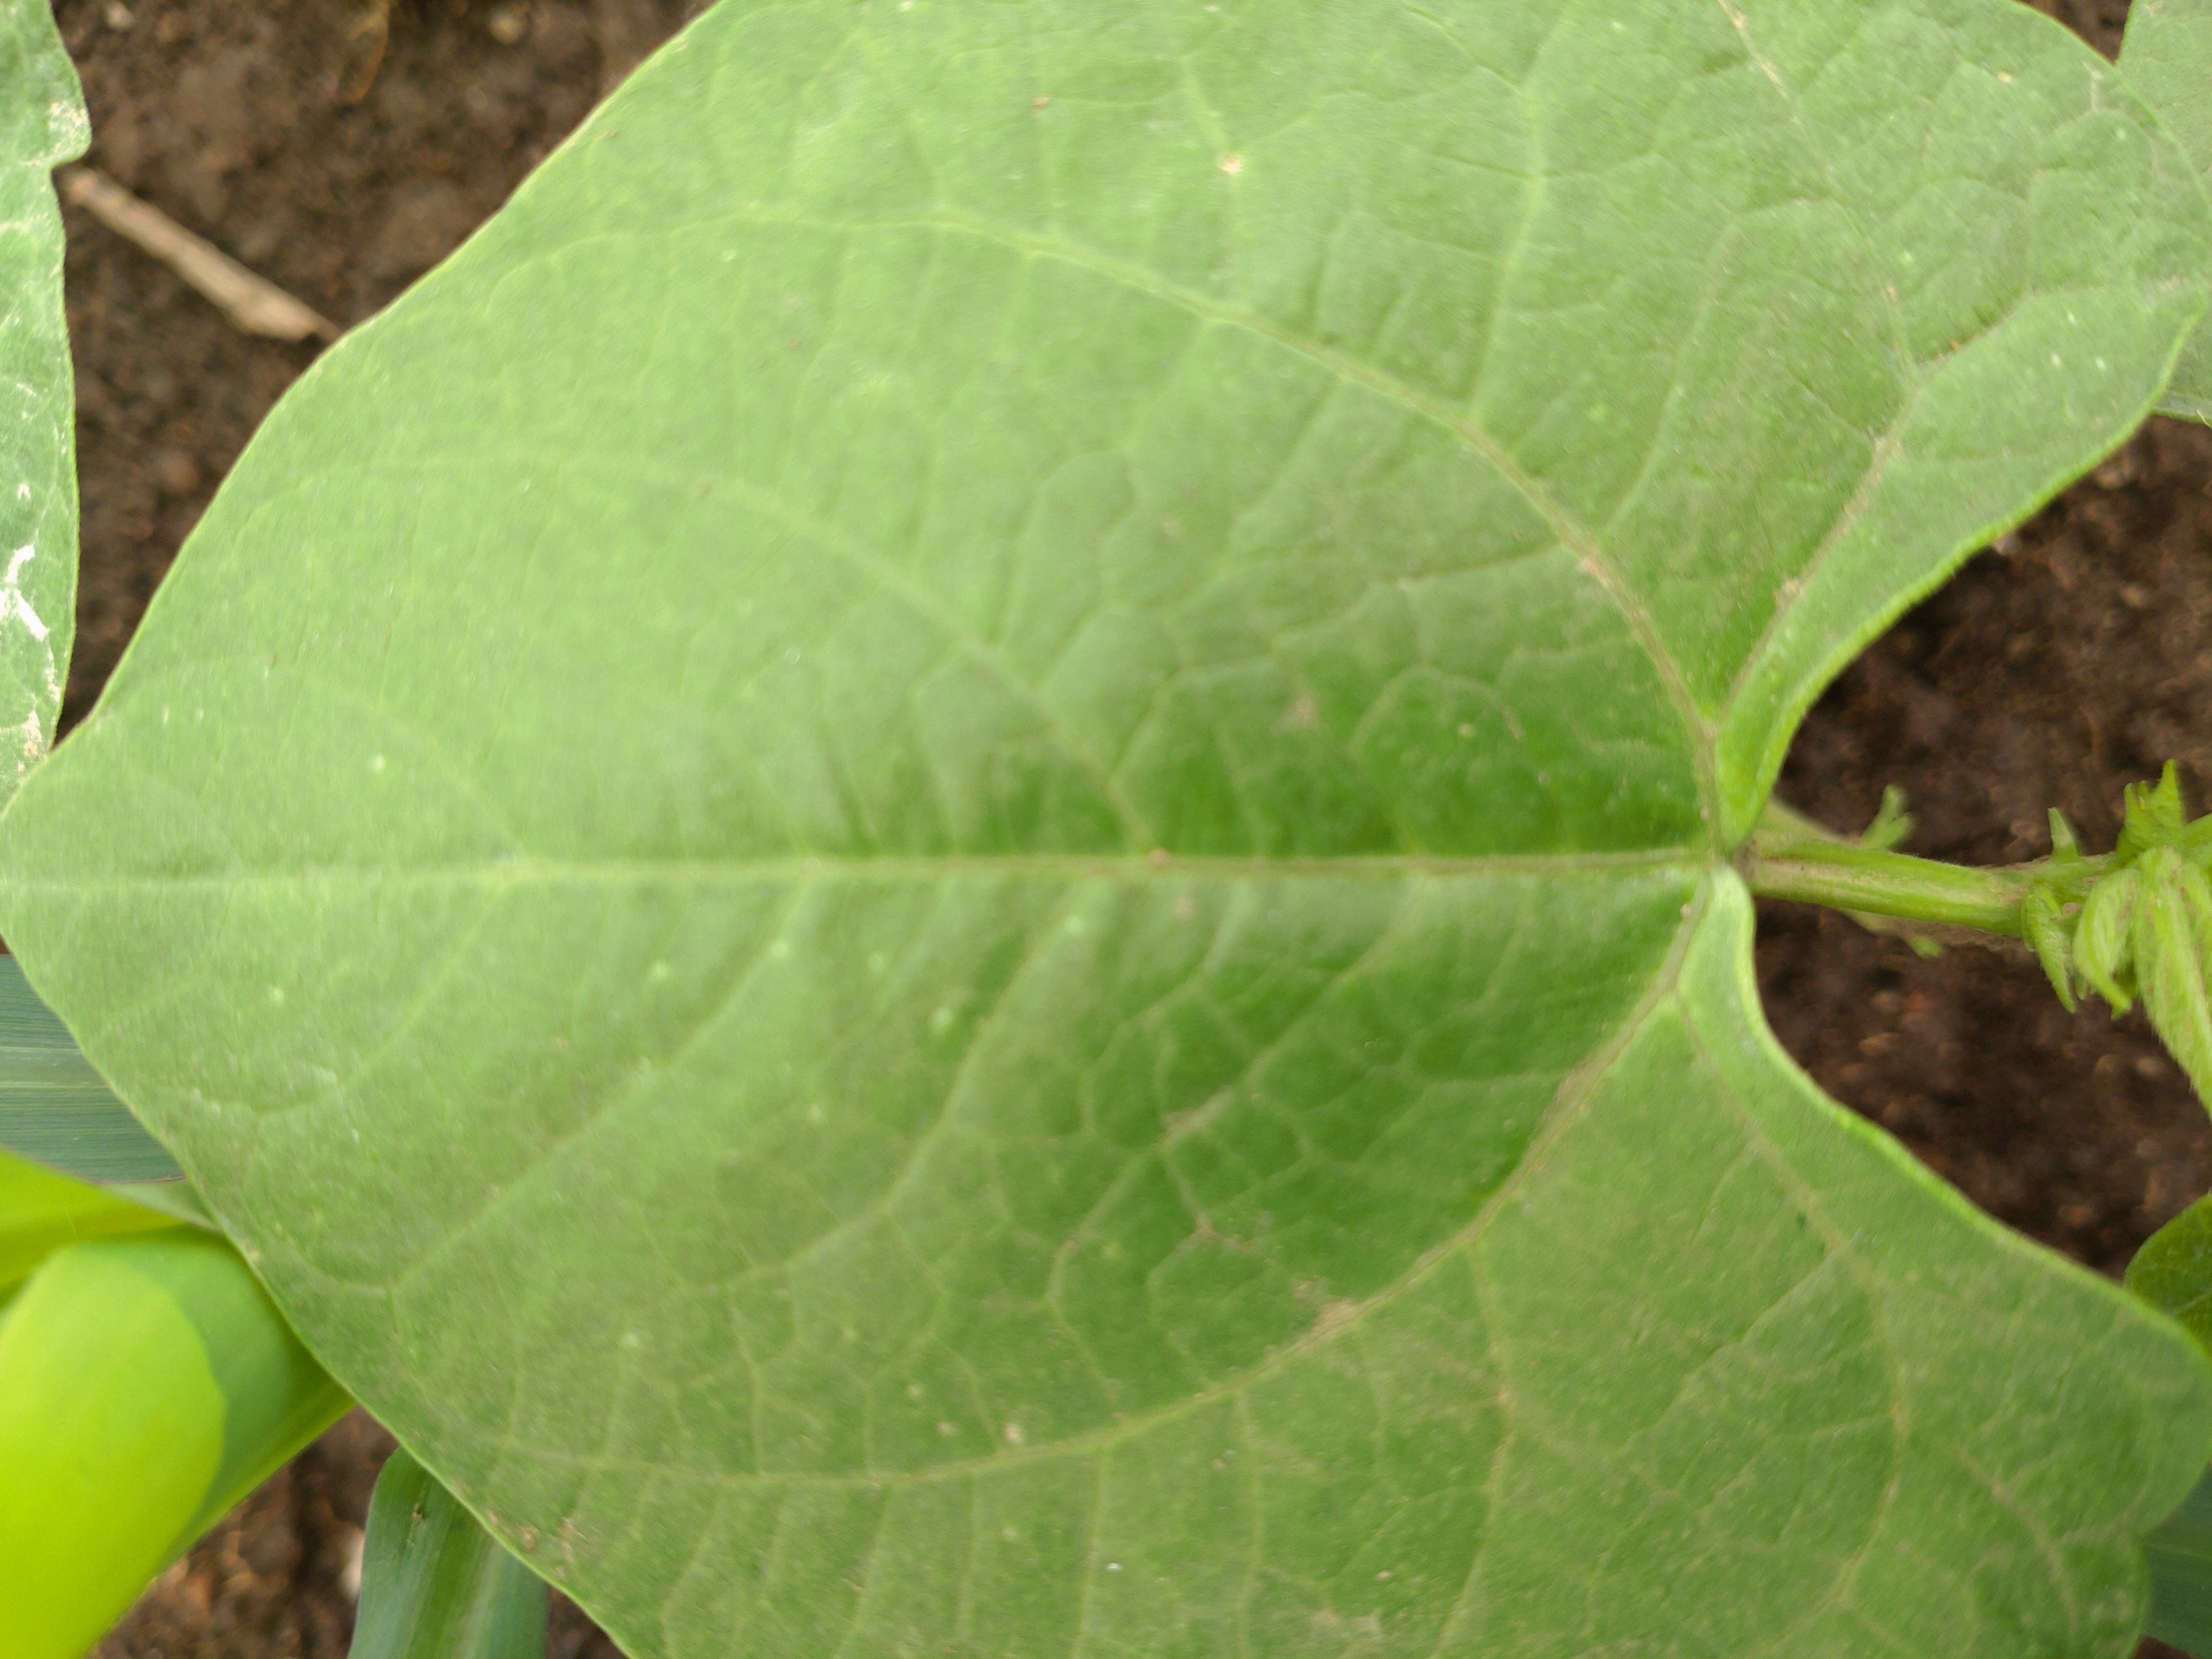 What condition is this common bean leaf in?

healthy
